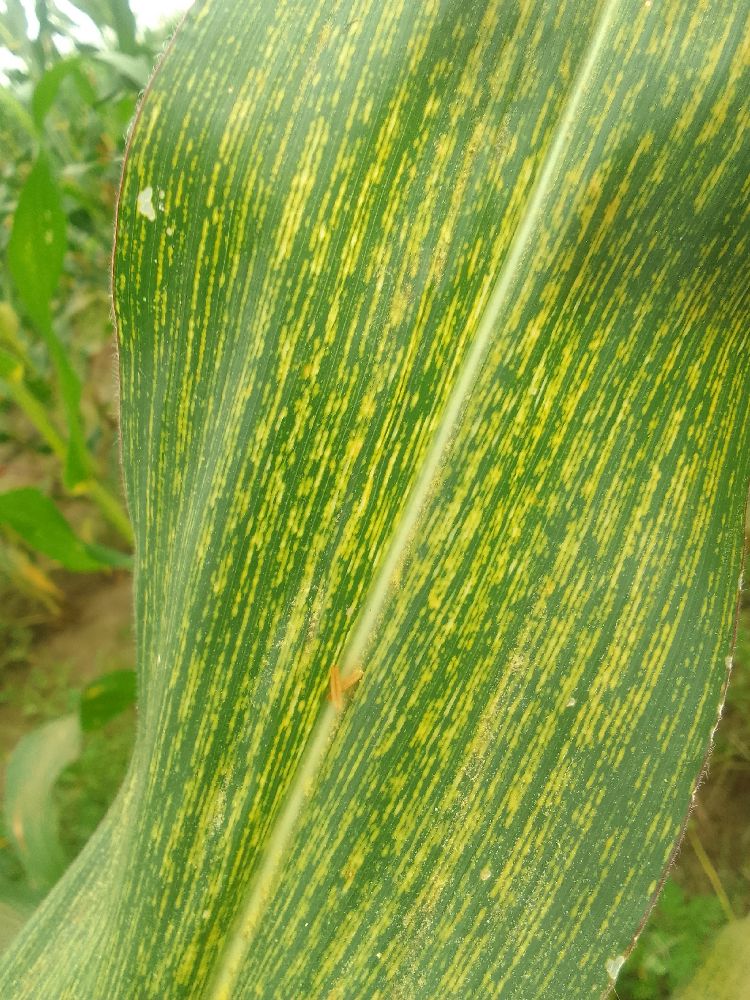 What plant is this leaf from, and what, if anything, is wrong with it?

maize, maize streak virus
